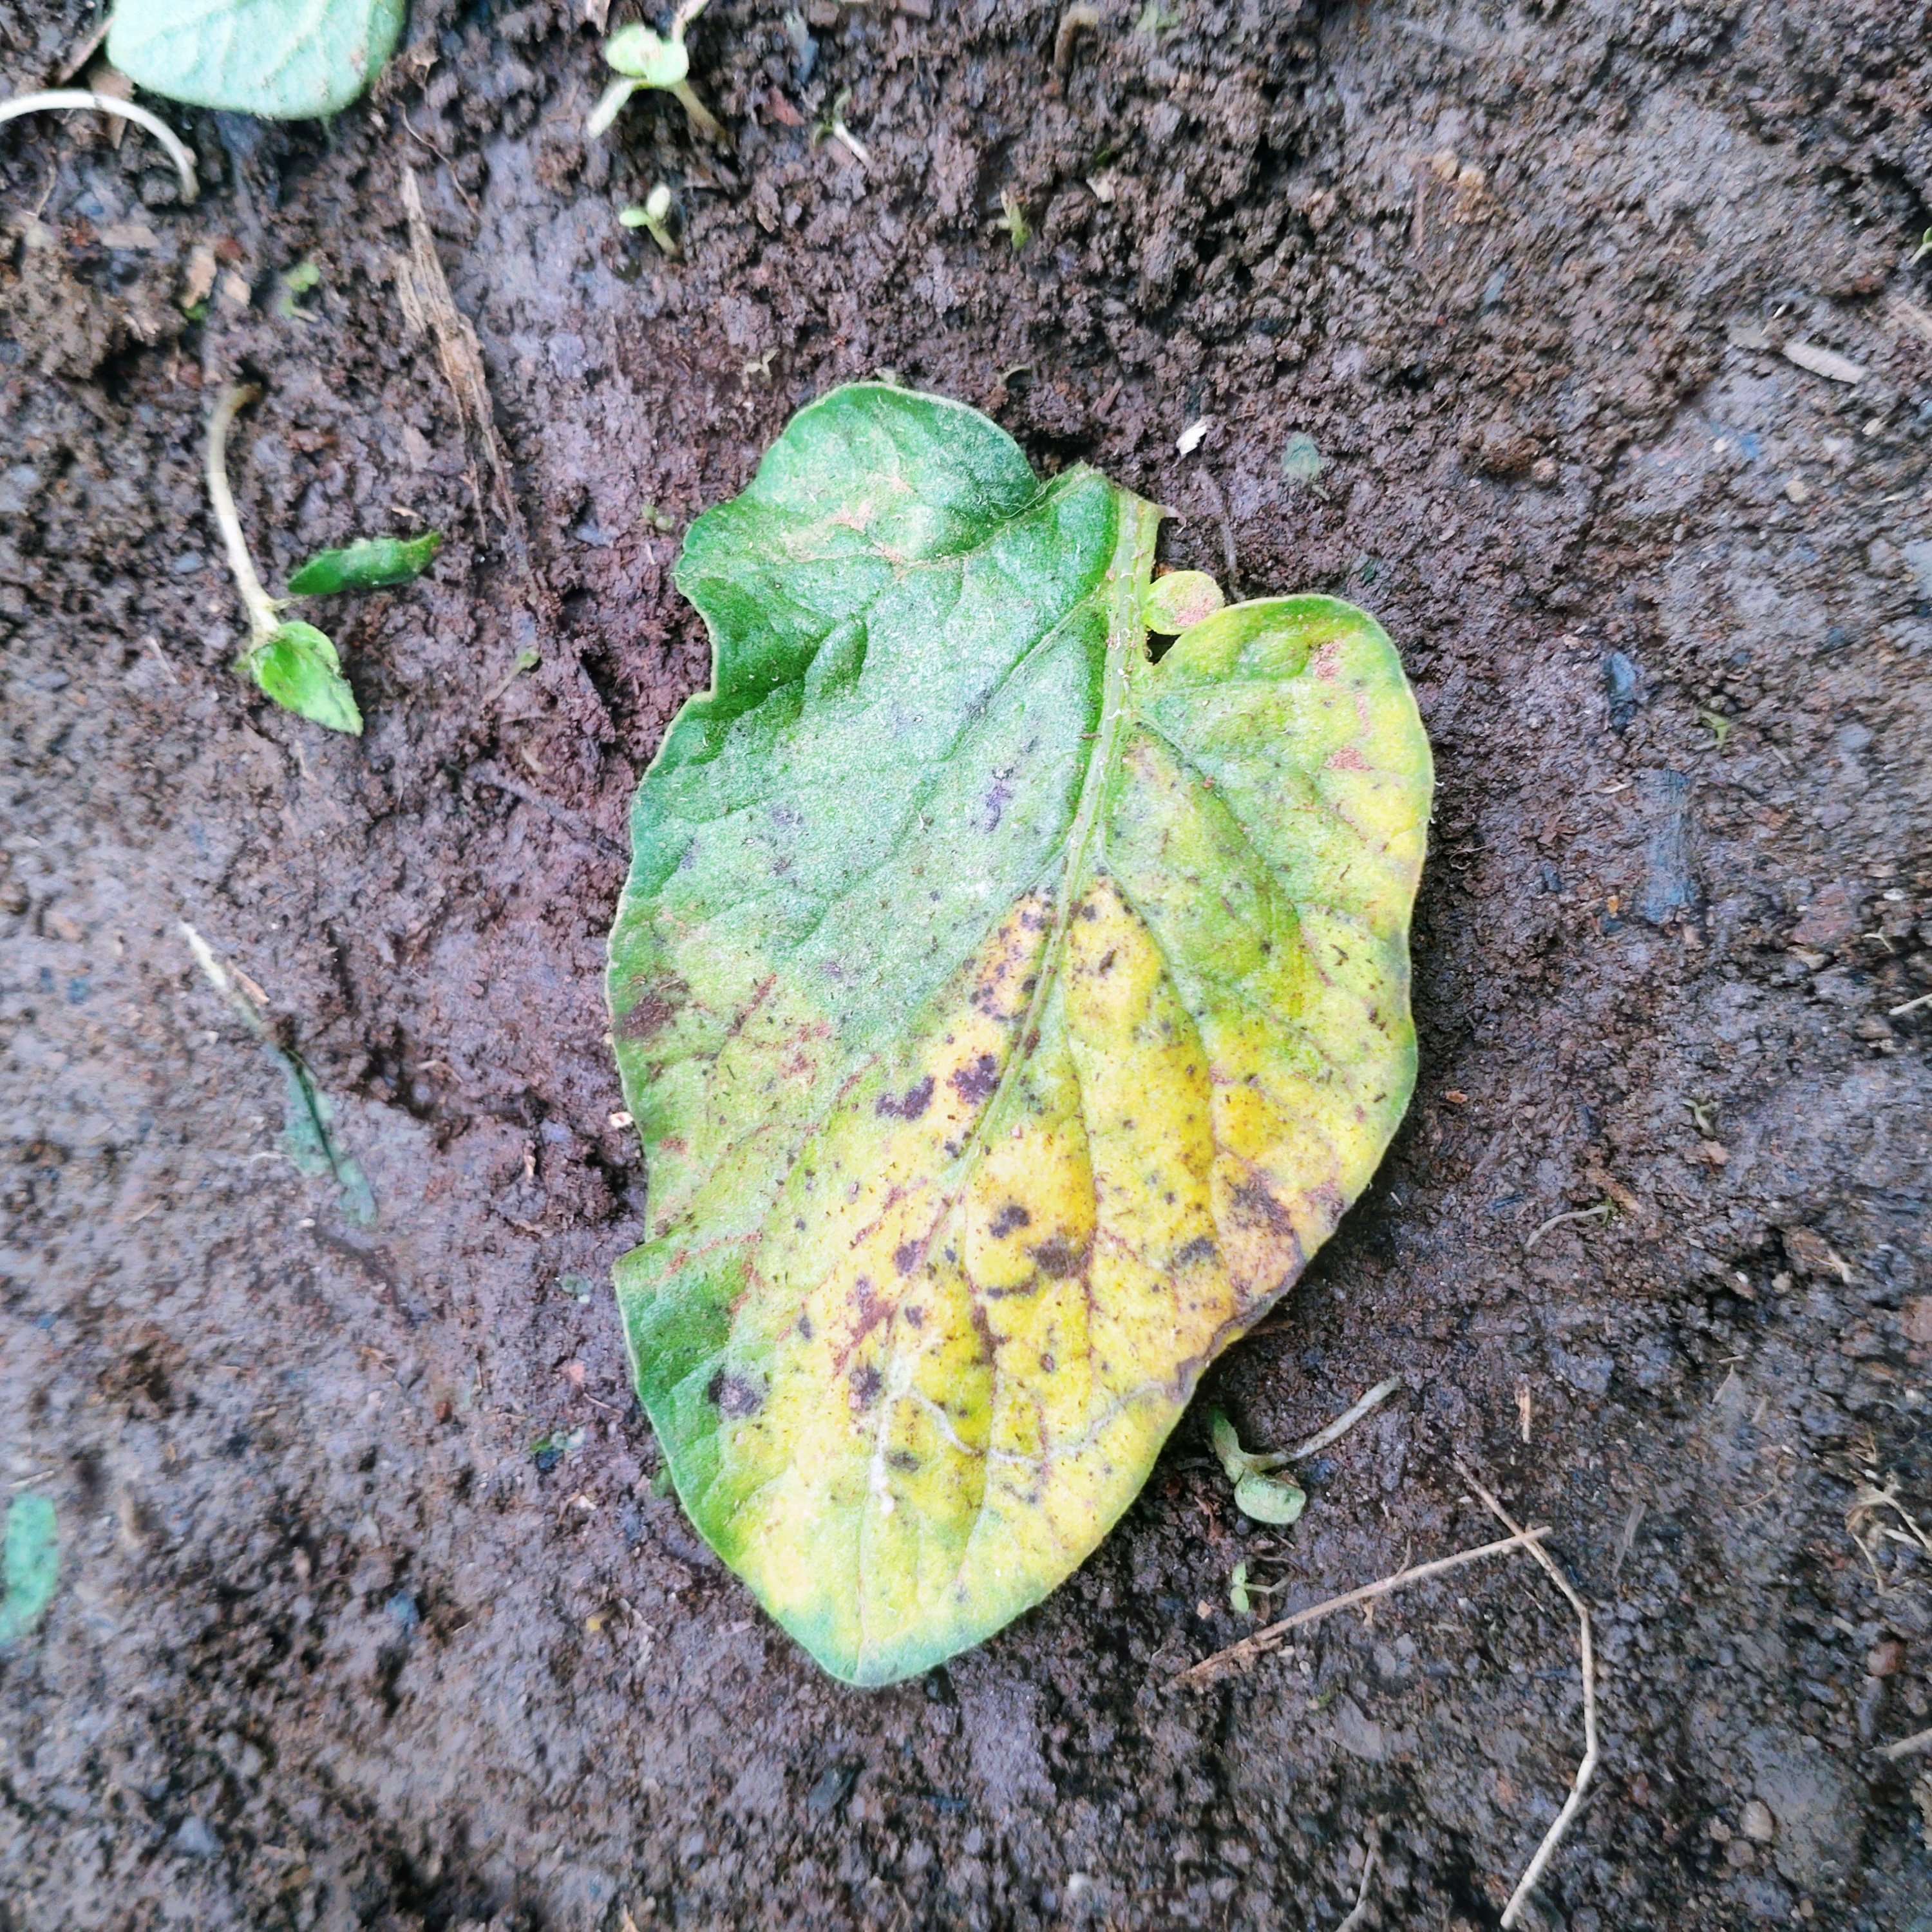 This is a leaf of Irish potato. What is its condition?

late blight
